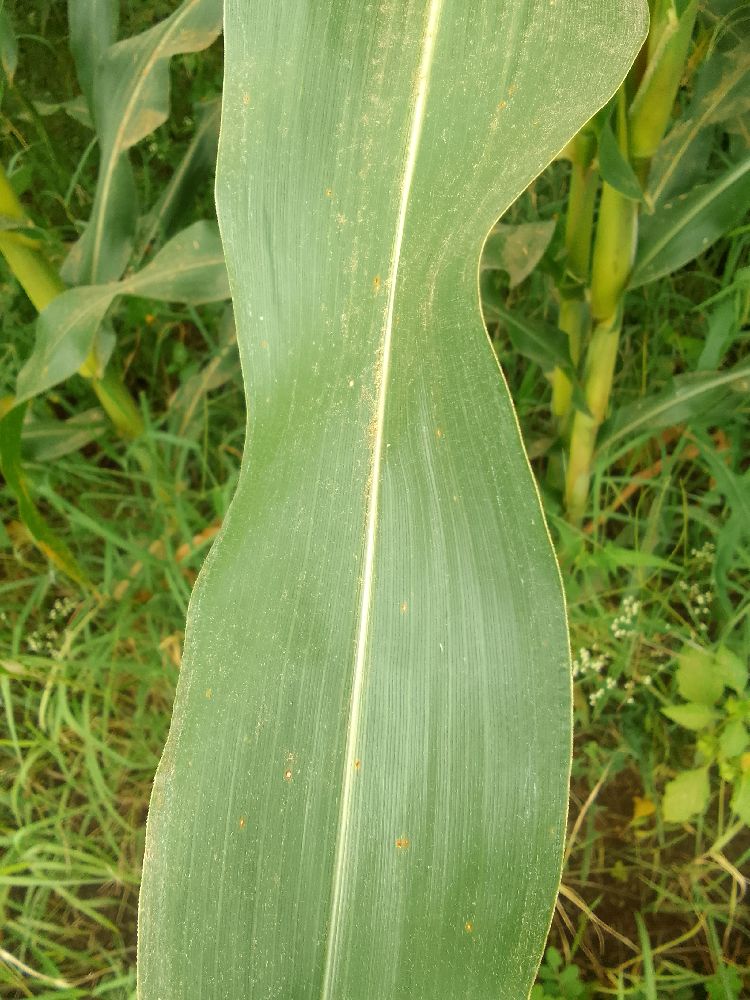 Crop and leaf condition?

maize, healthy
